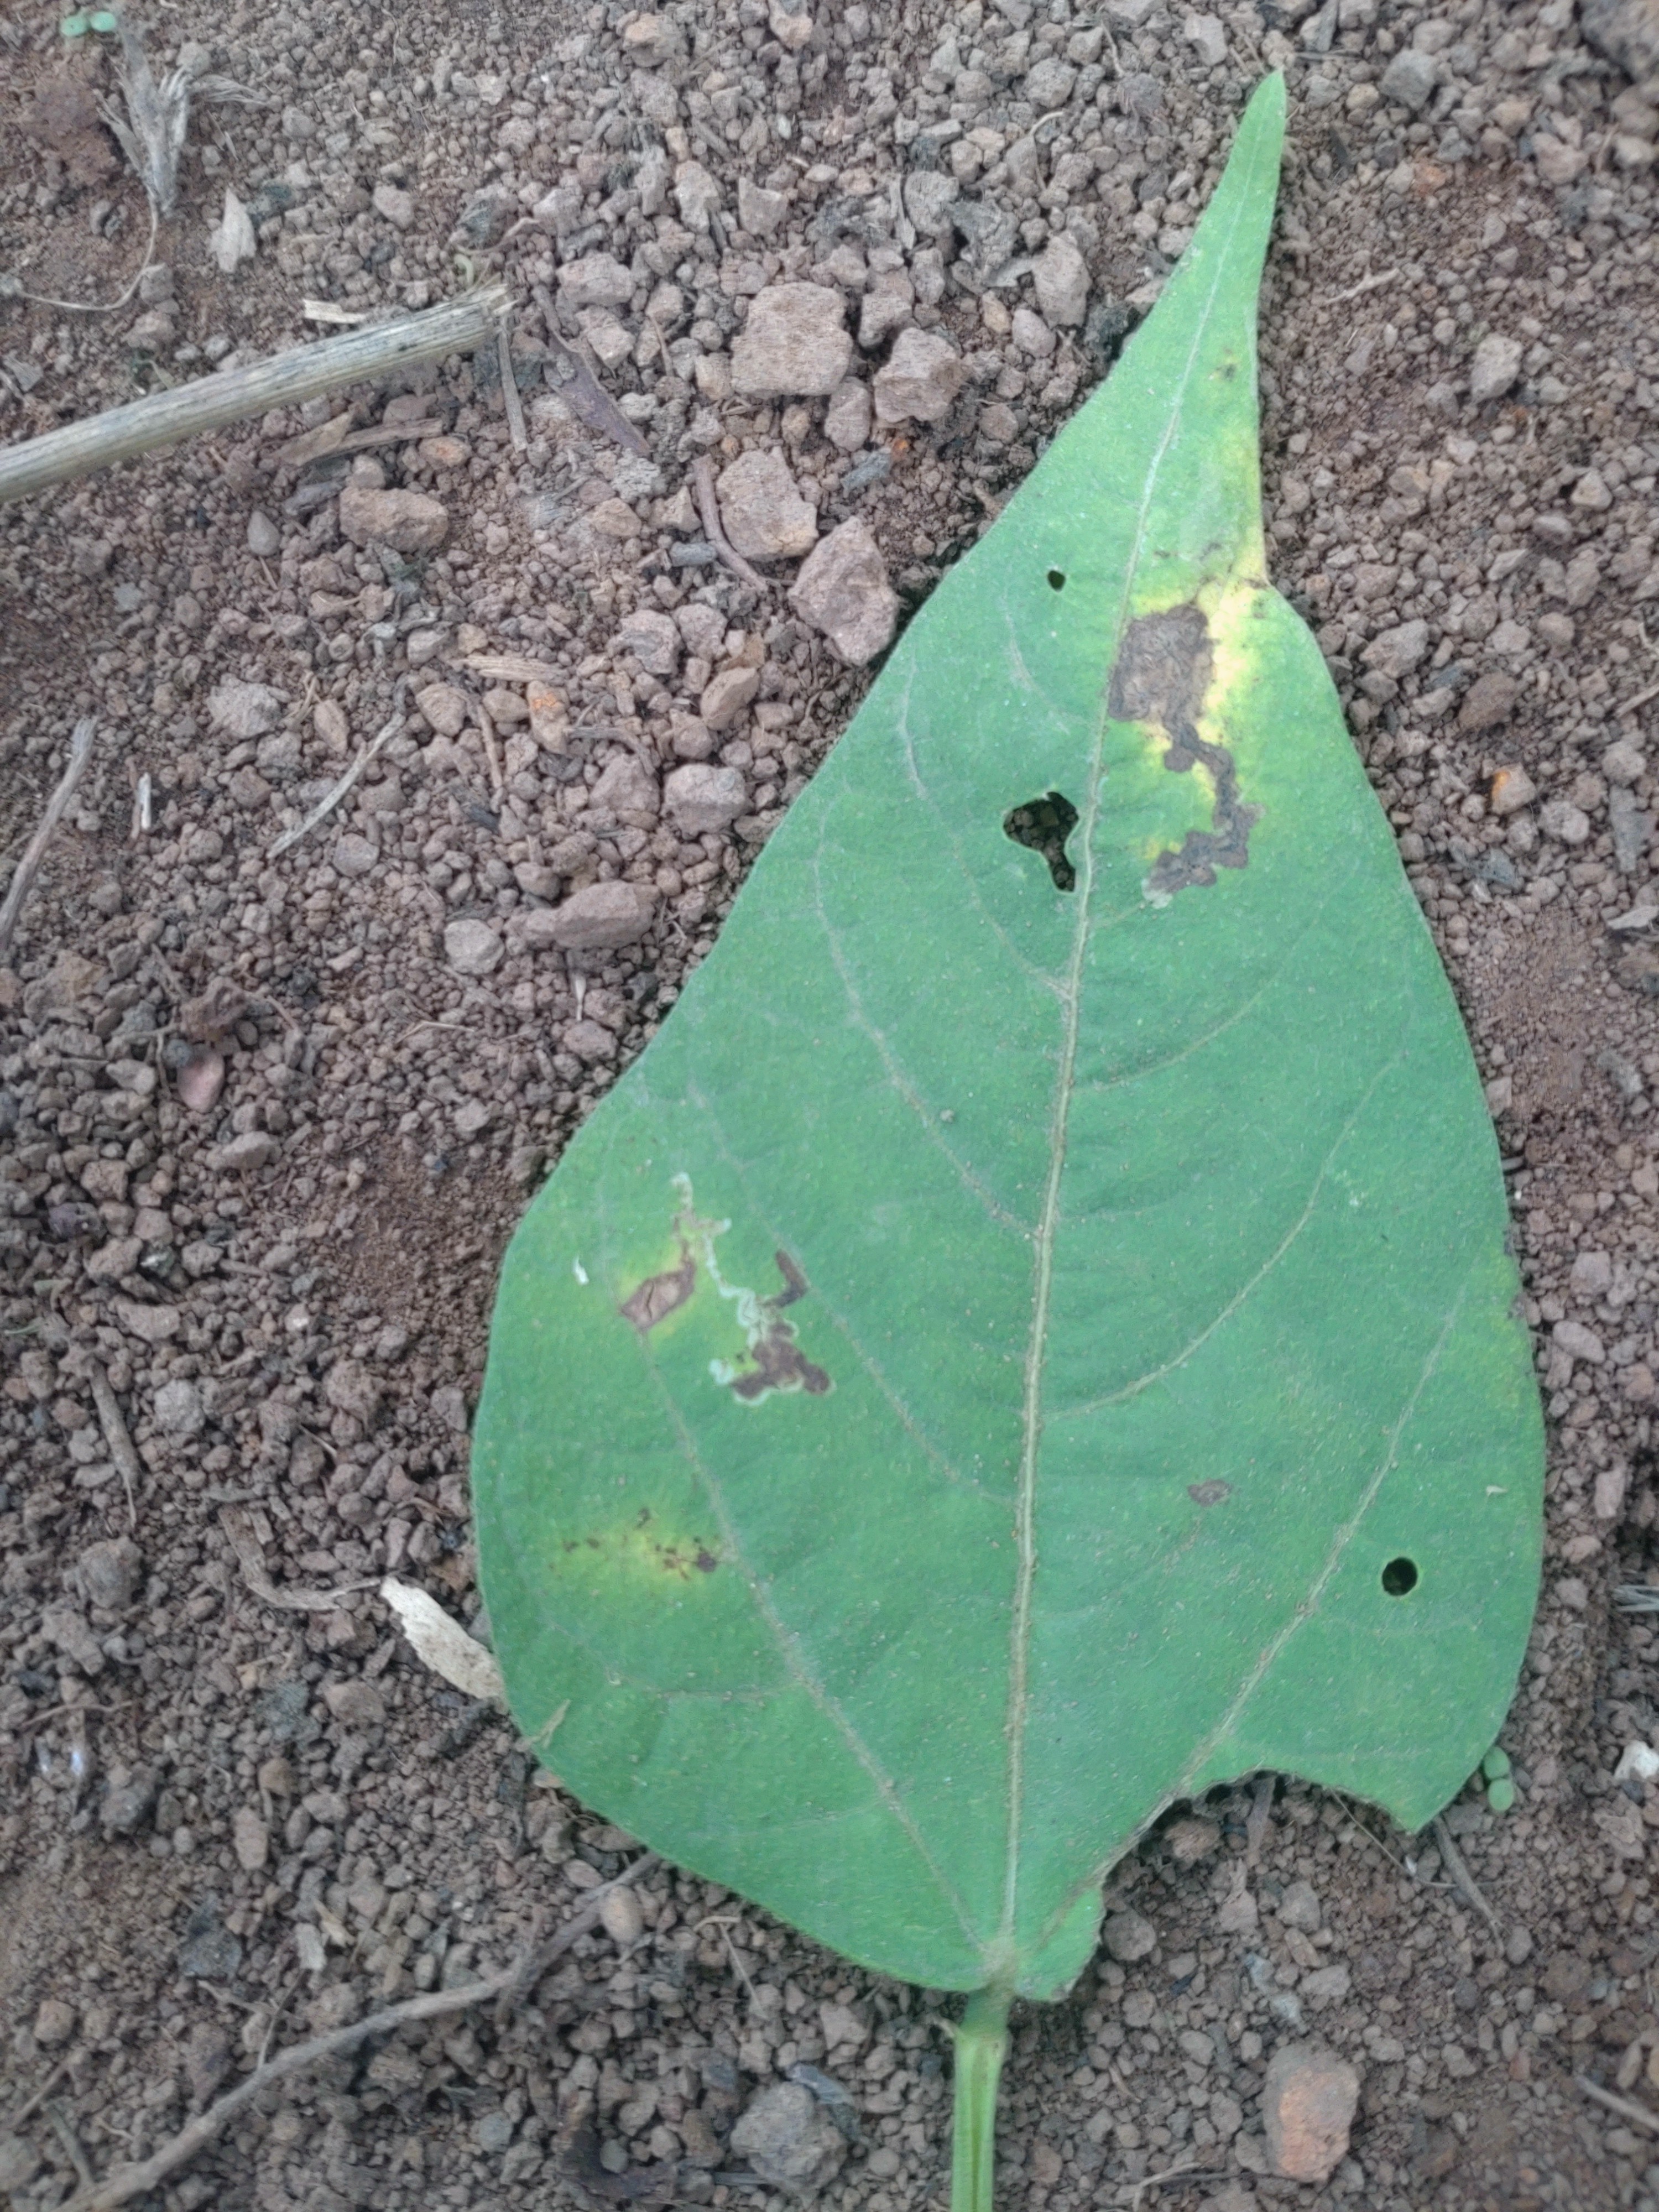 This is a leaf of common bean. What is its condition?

rust
